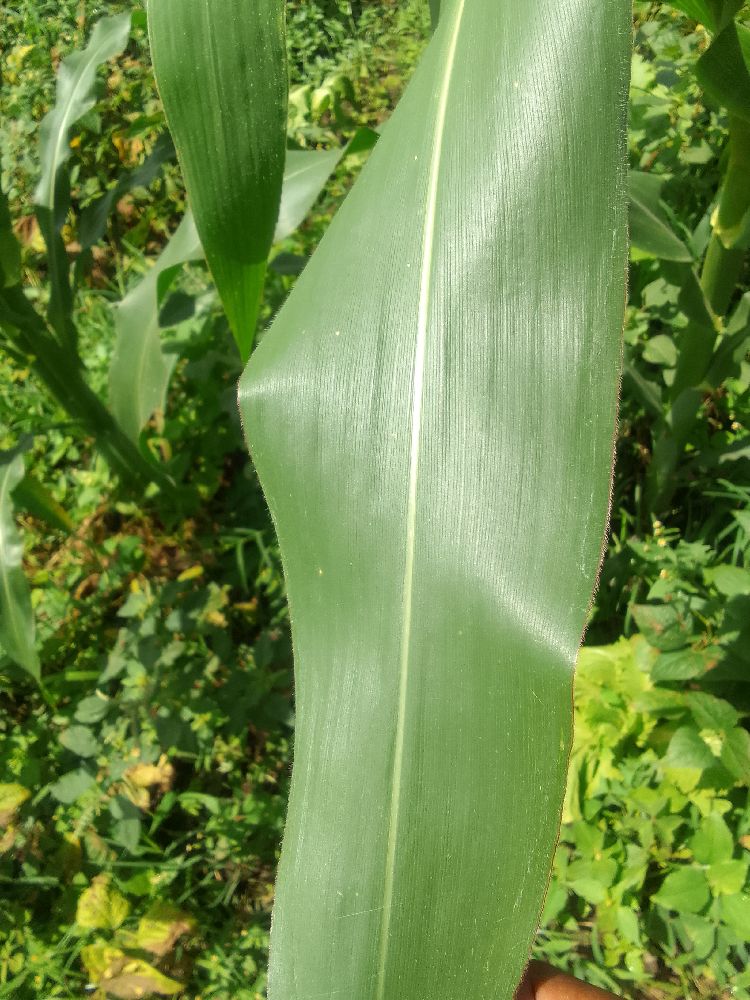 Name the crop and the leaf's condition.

maize, healthy
